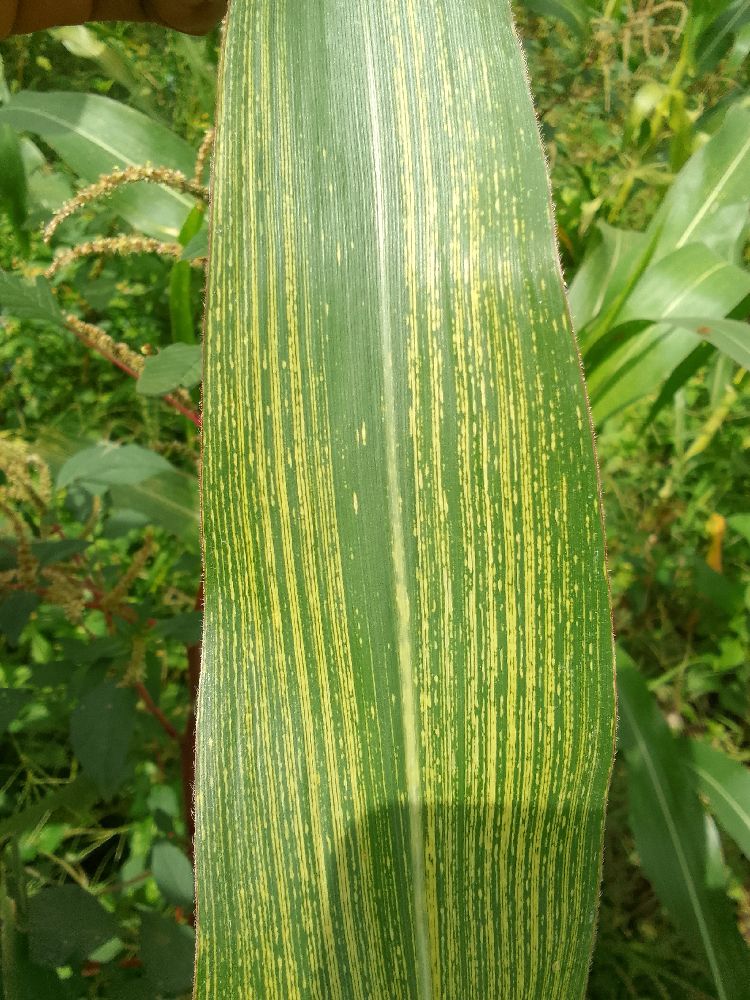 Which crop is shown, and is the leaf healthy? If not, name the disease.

maize, maize streak virus
